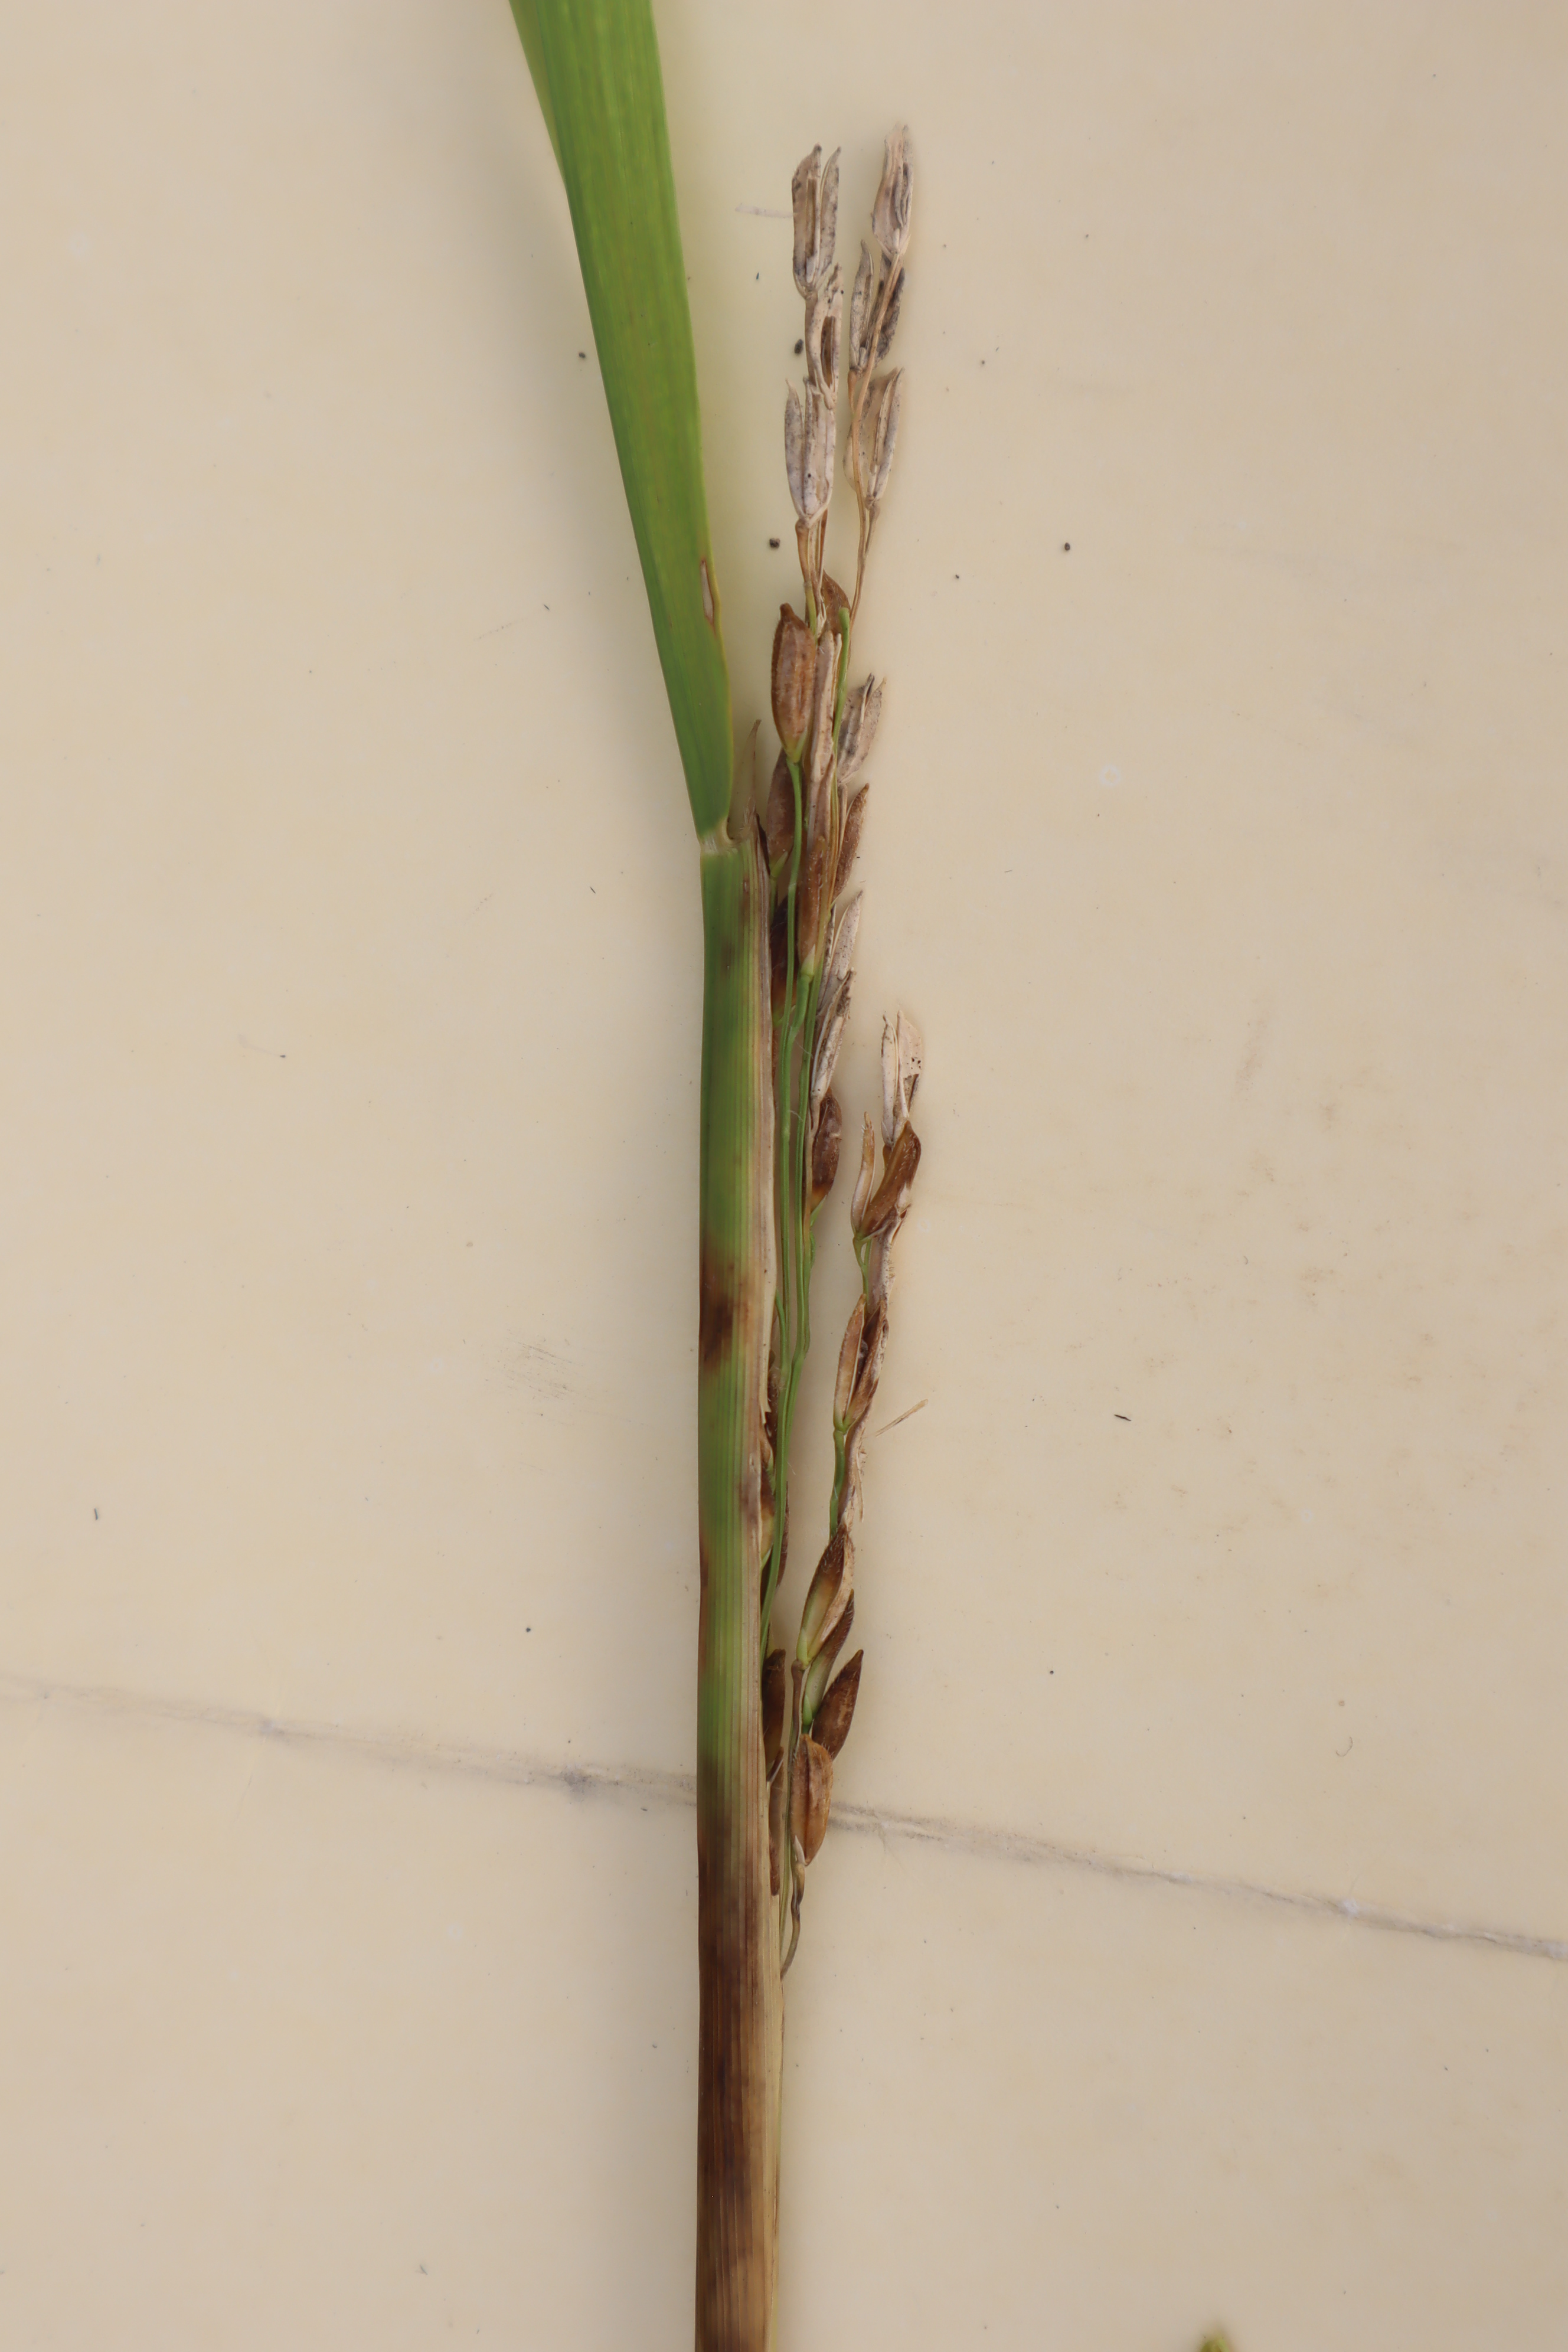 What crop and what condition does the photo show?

rice, sarocladium oryzae
